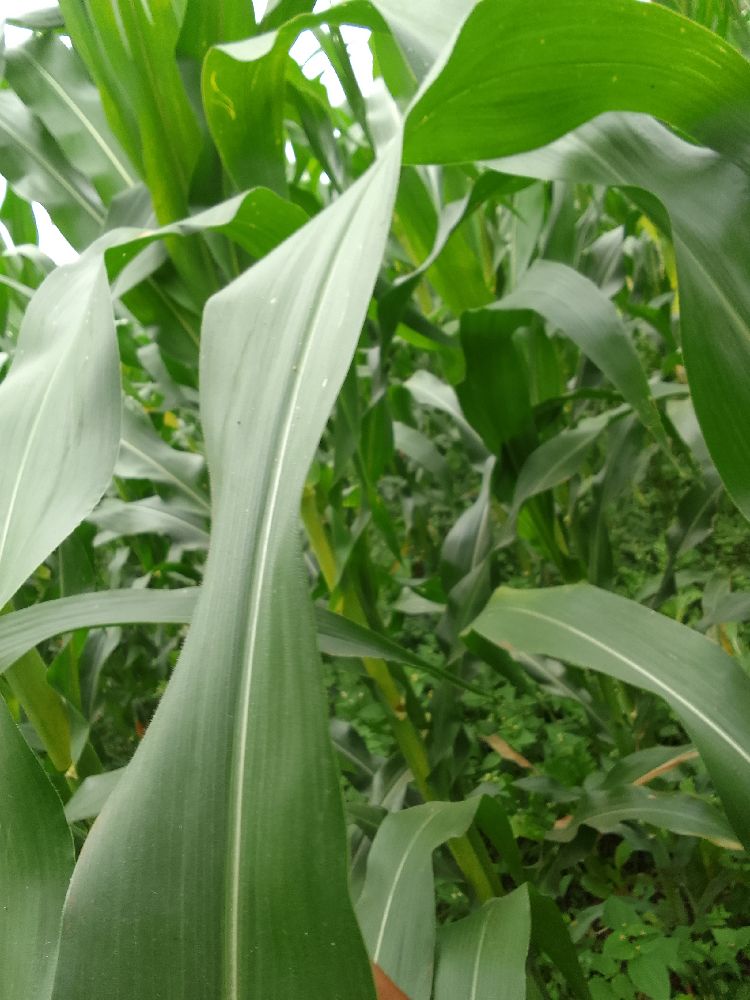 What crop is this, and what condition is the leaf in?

maize, healthy
